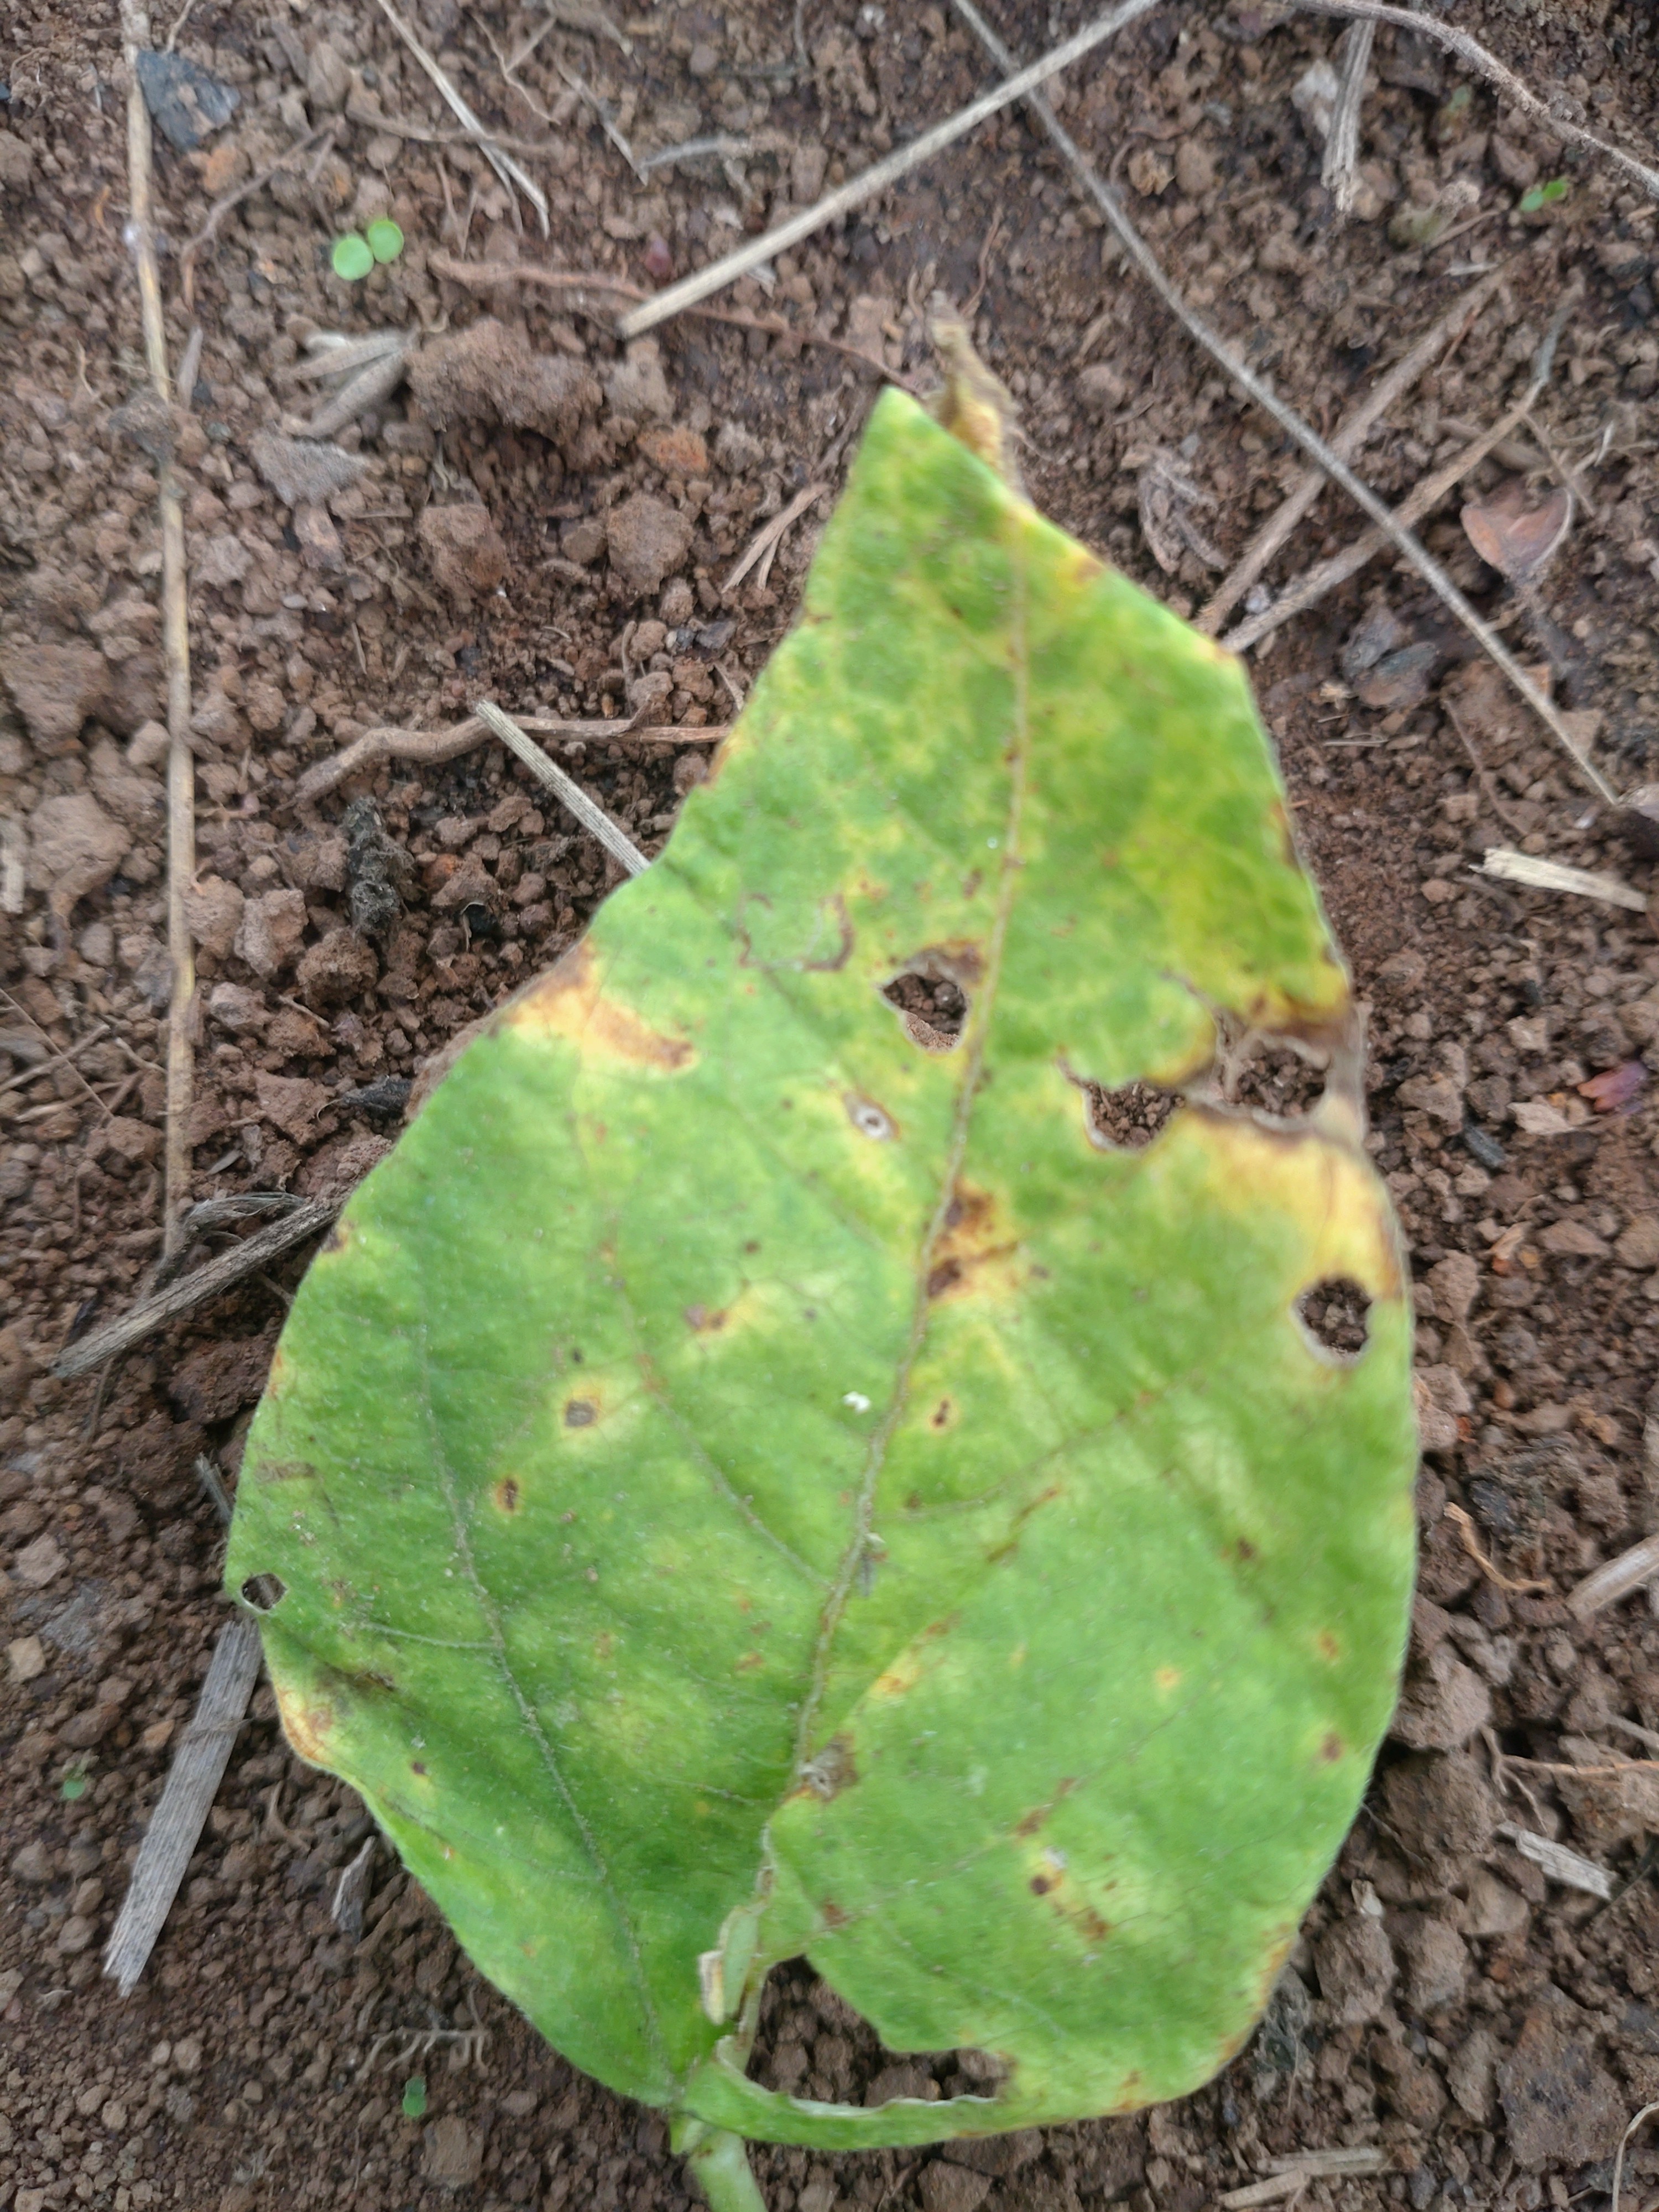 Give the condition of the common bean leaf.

rust
